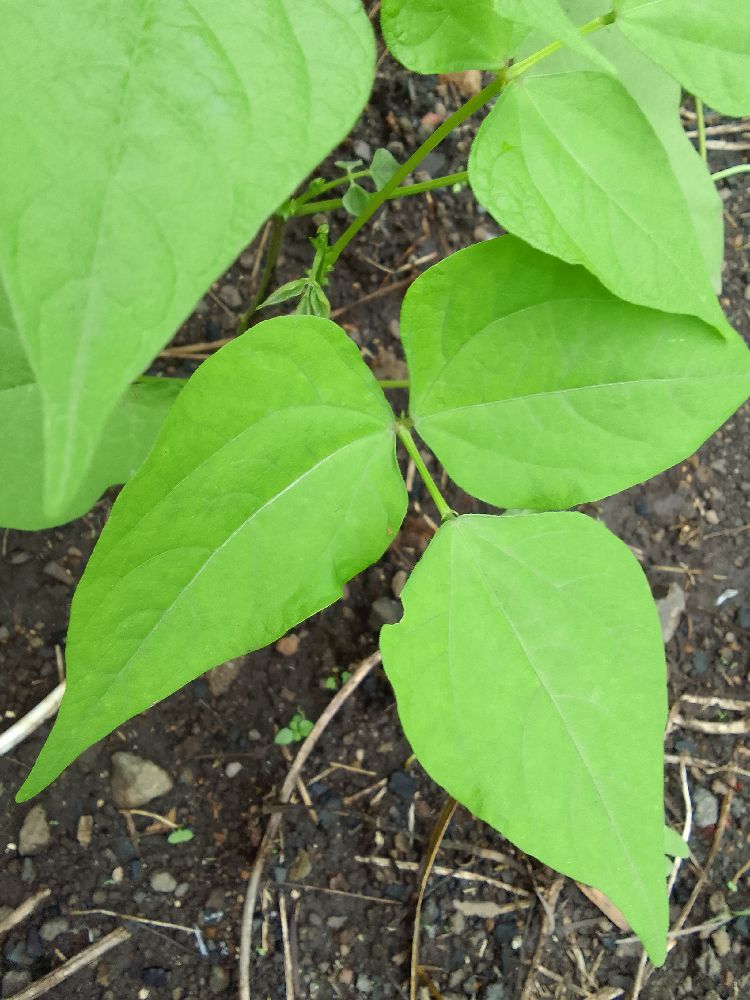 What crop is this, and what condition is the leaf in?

common bean, healthy
